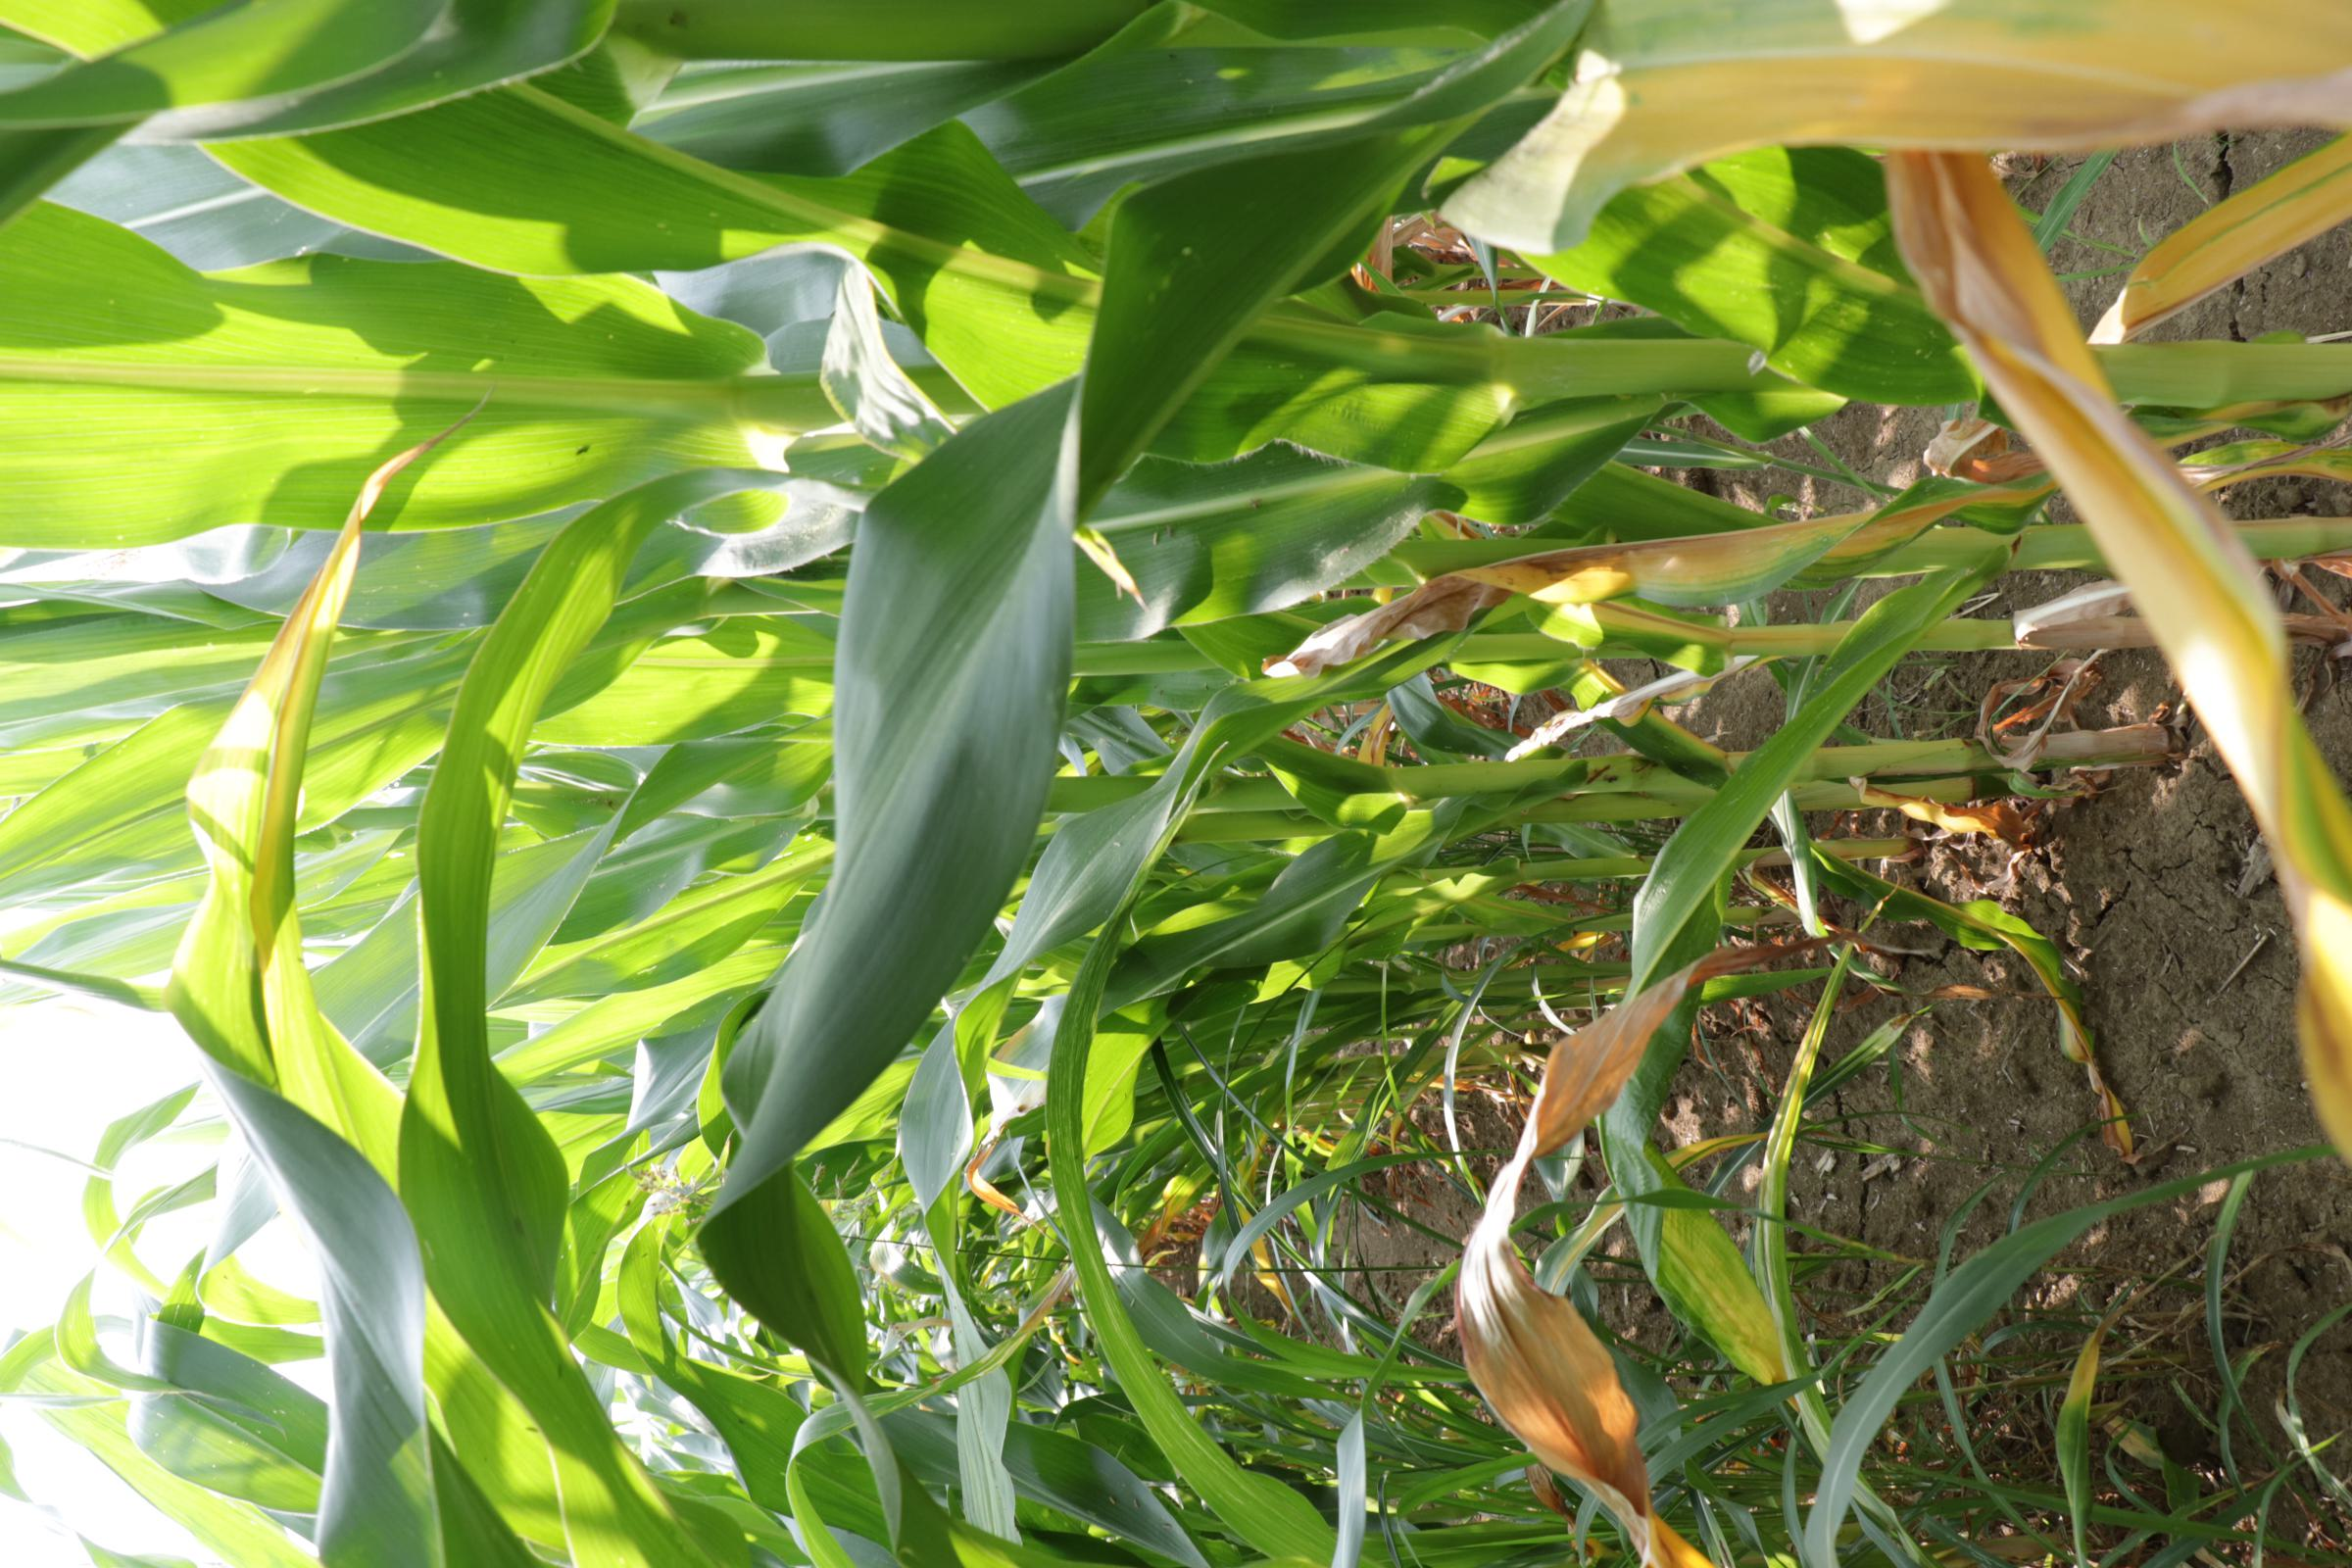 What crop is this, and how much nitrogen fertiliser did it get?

maize, reduced nitrogen fertilisation
